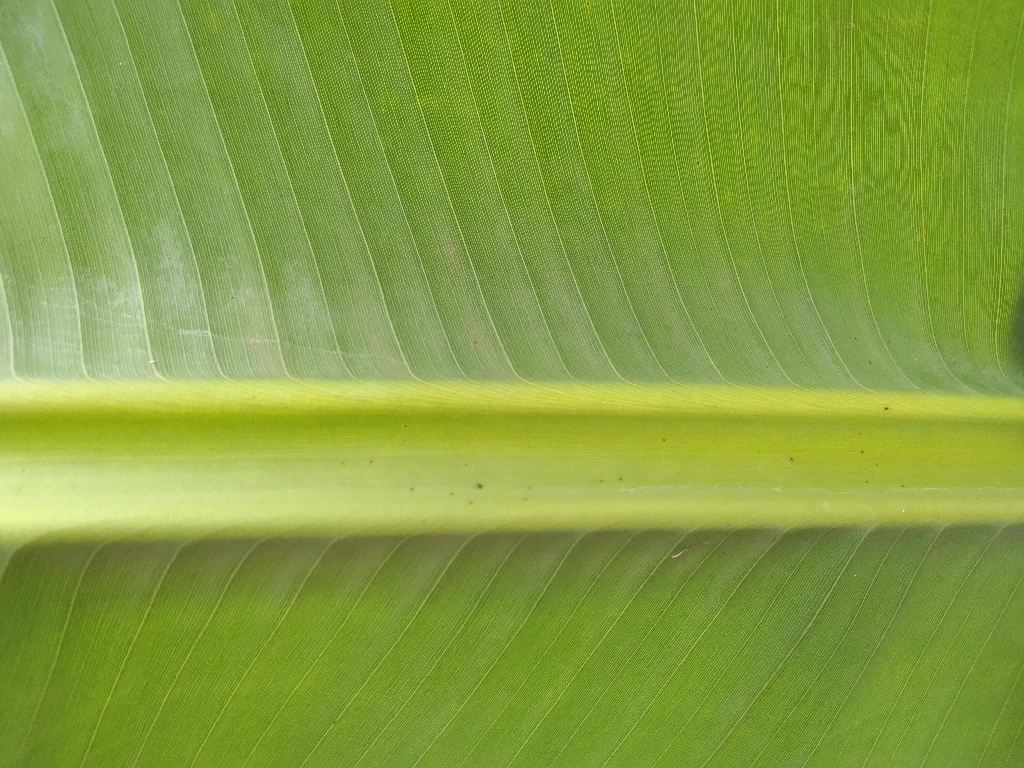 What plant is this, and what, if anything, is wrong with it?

banana, healthy
